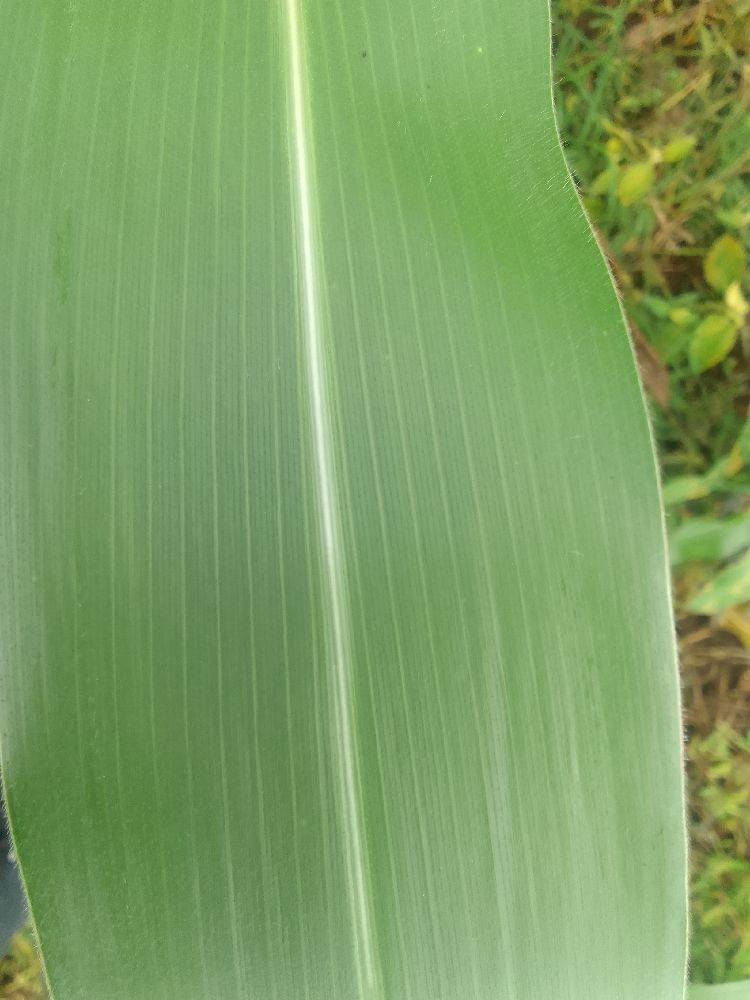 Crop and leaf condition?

maize, healthy
